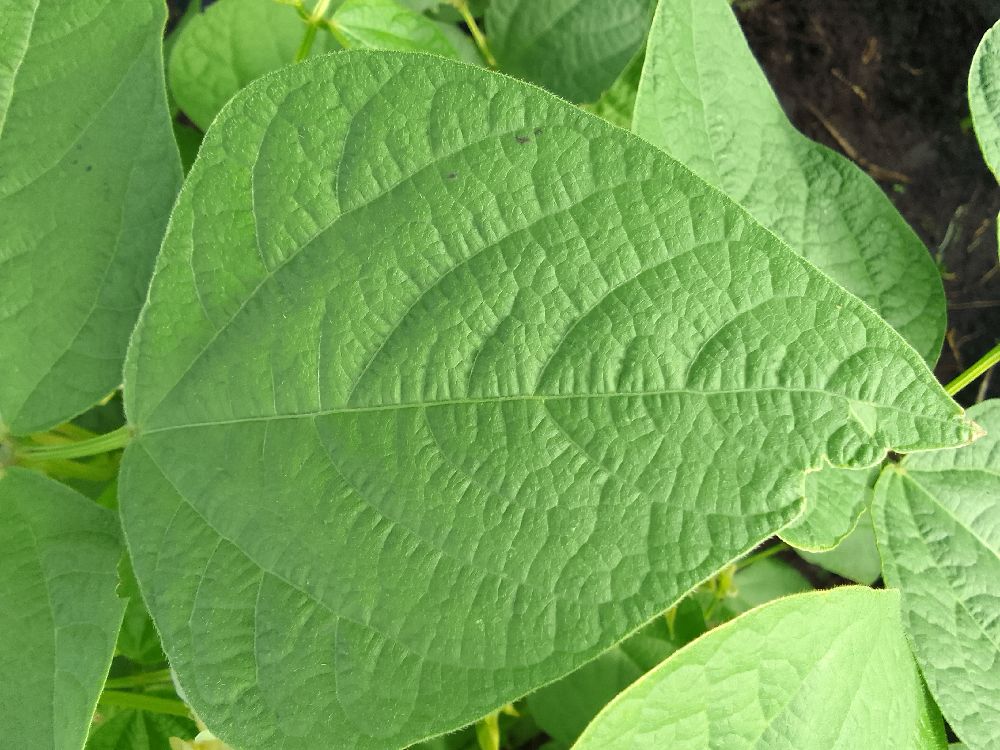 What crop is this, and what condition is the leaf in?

common bean, healthy
